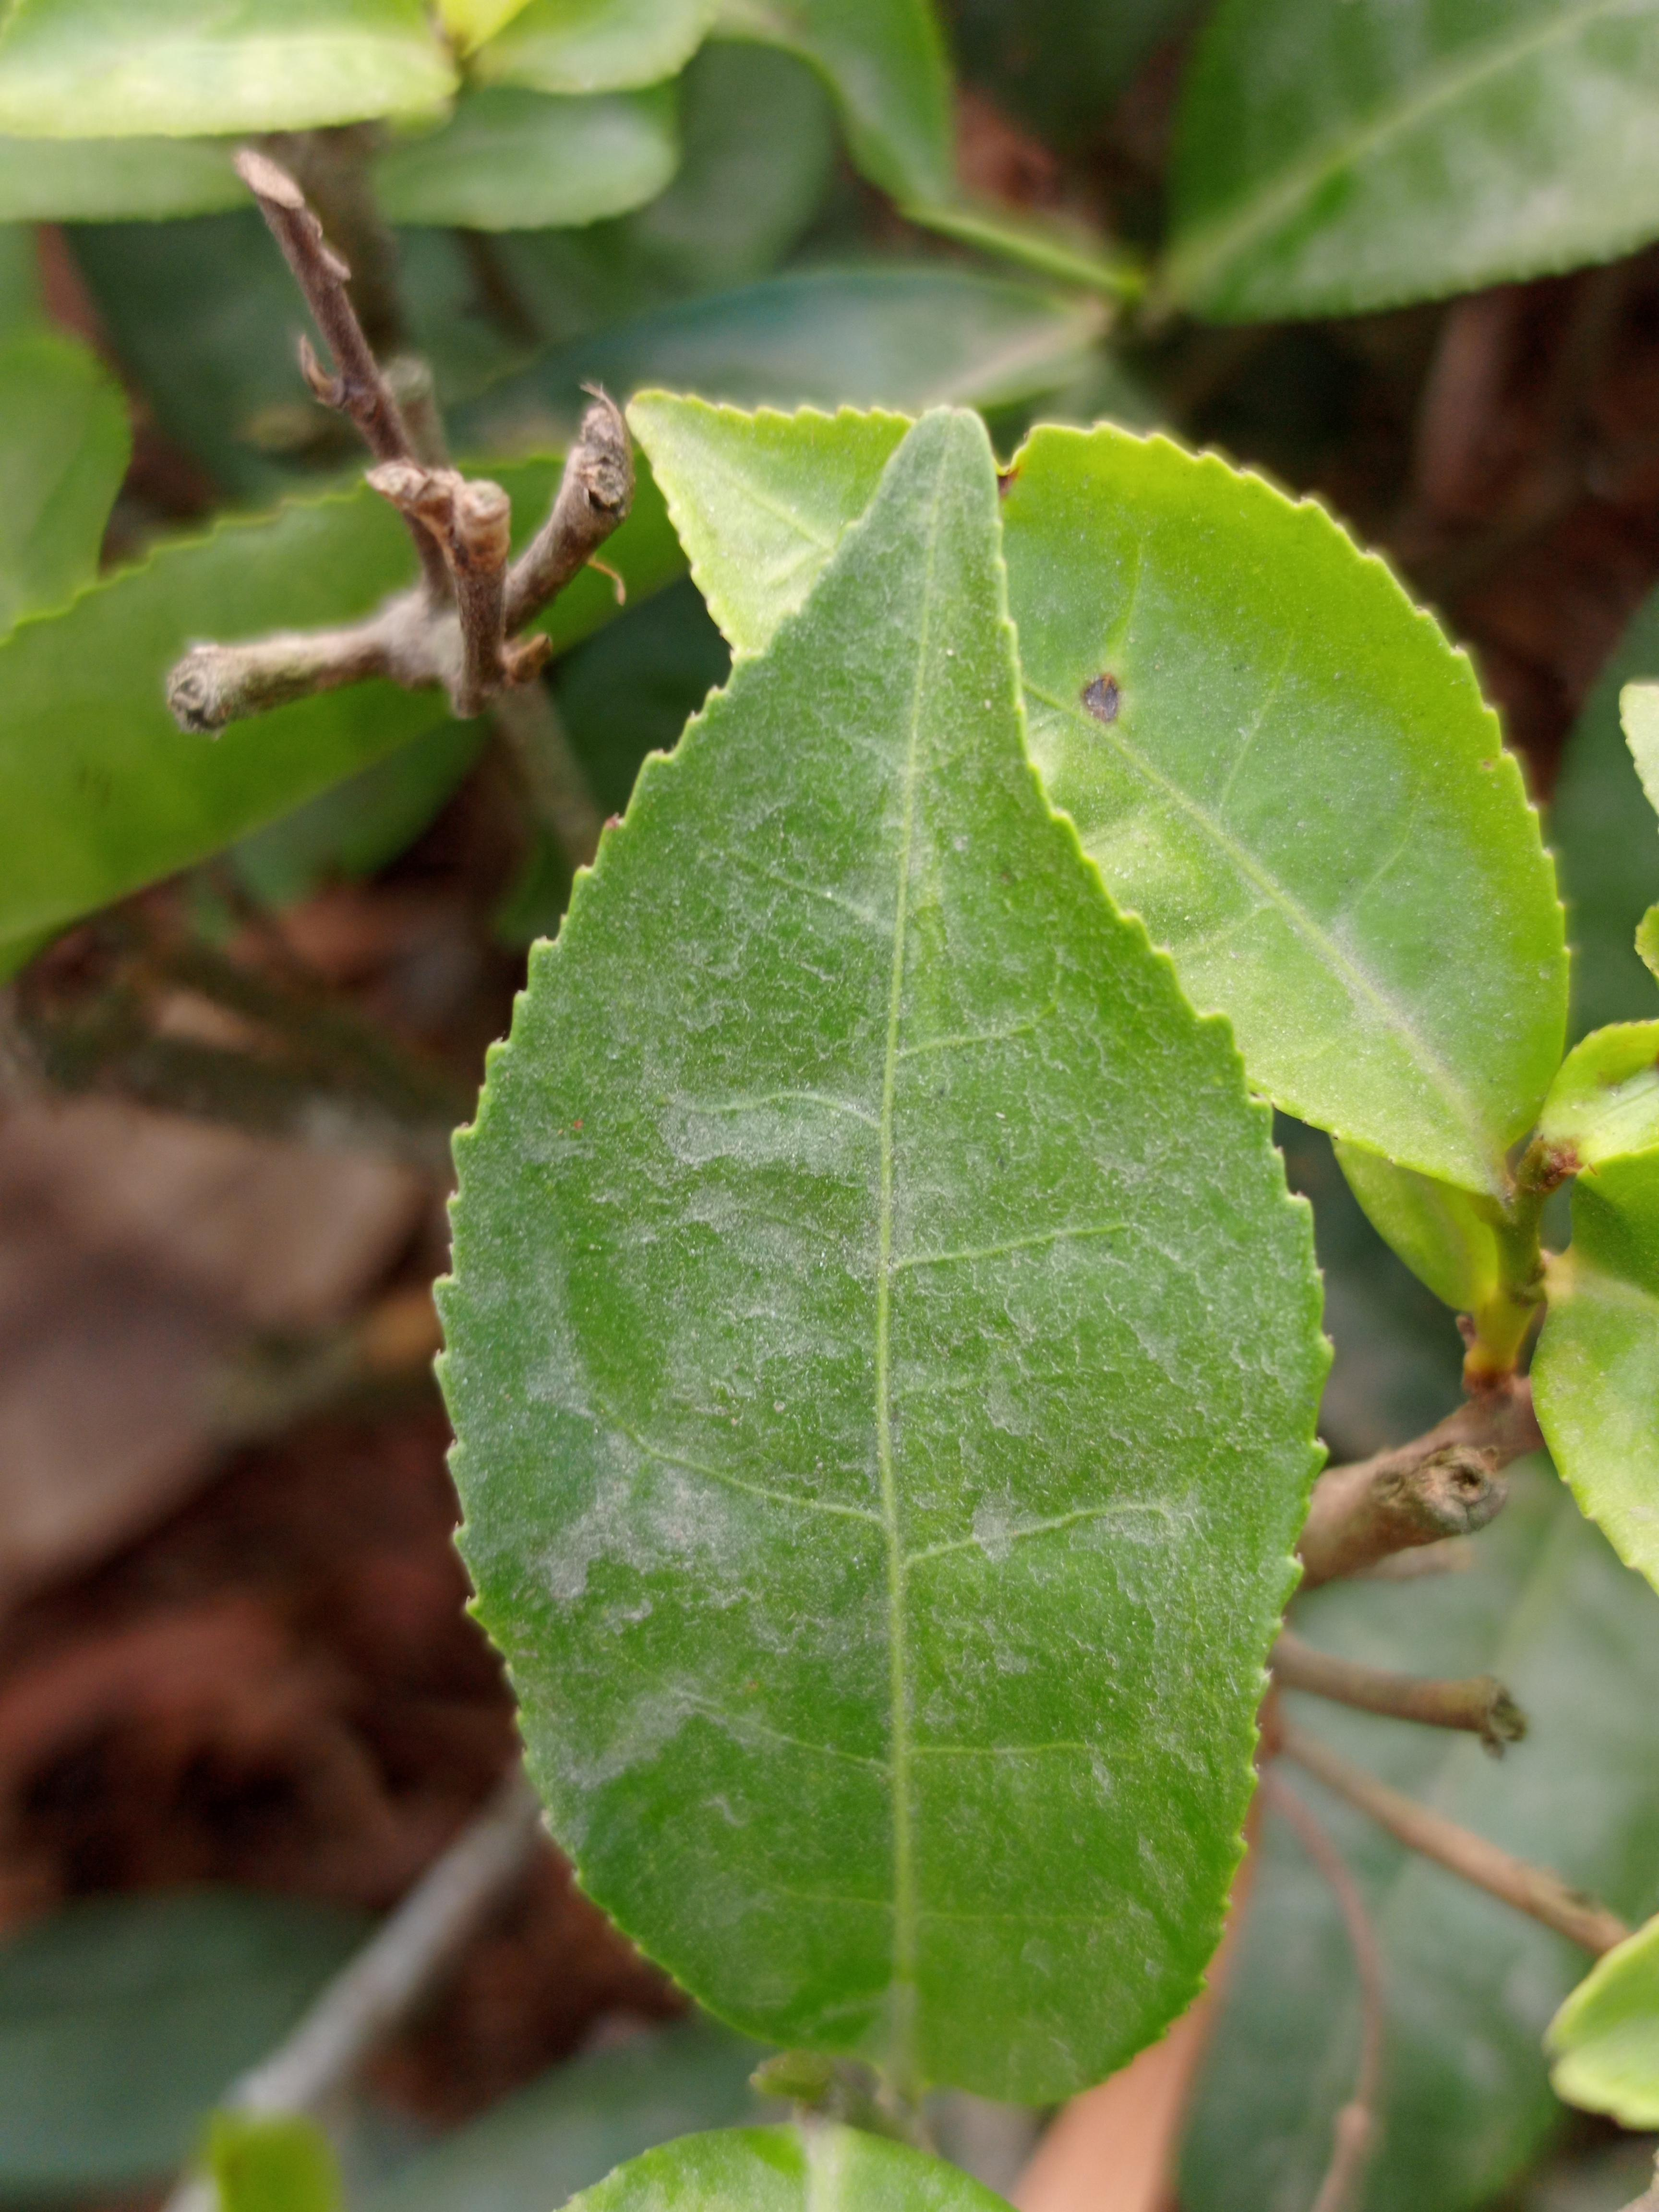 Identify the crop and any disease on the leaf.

tea, healthy leaf
